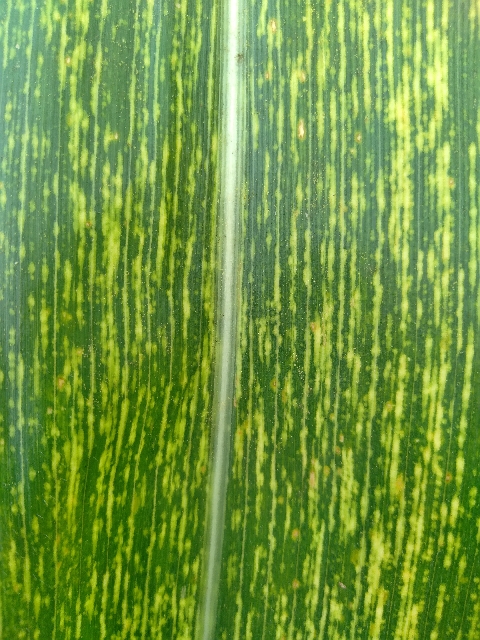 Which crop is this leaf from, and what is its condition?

maize, maize streak virus
